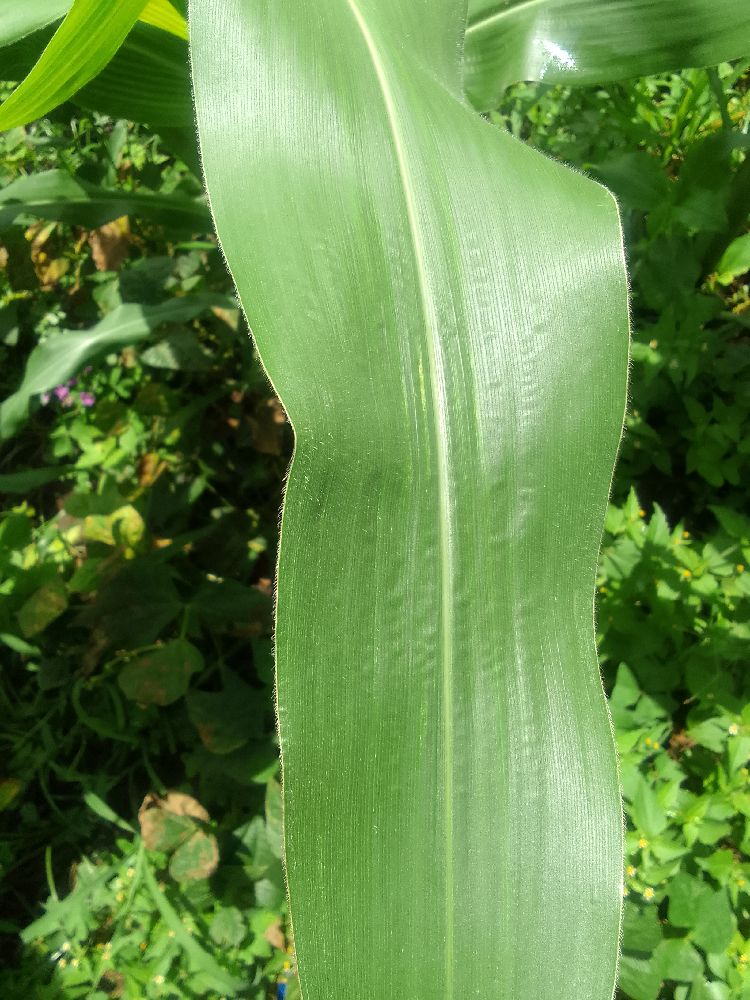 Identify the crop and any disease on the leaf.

maize, healthy
